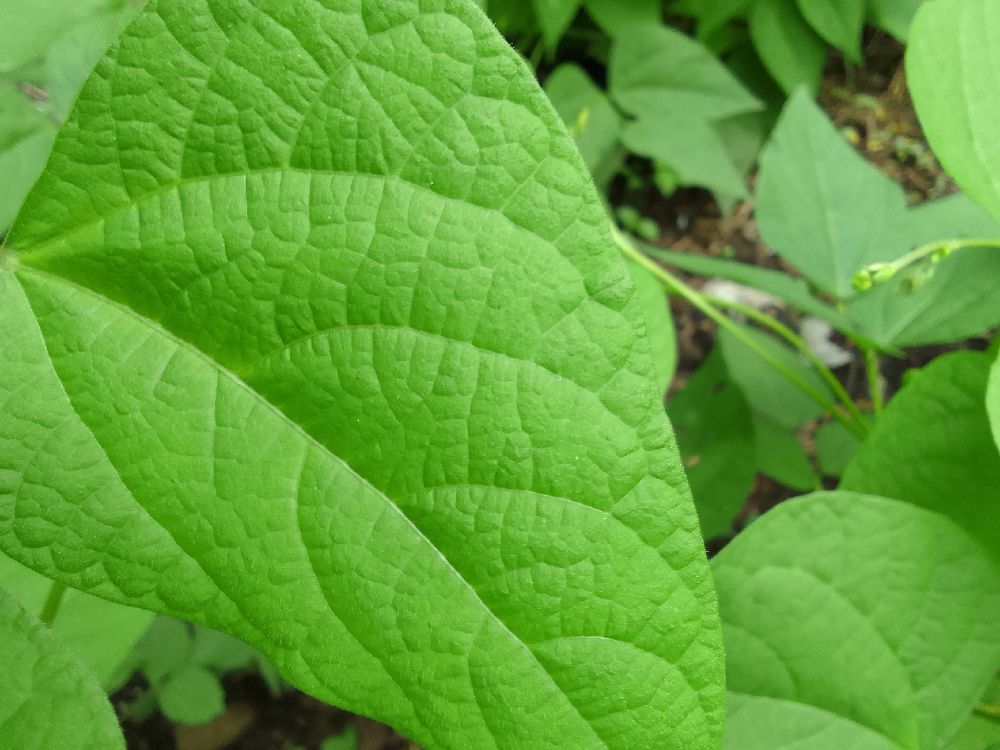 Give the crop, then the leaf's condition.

common bean, healthy
